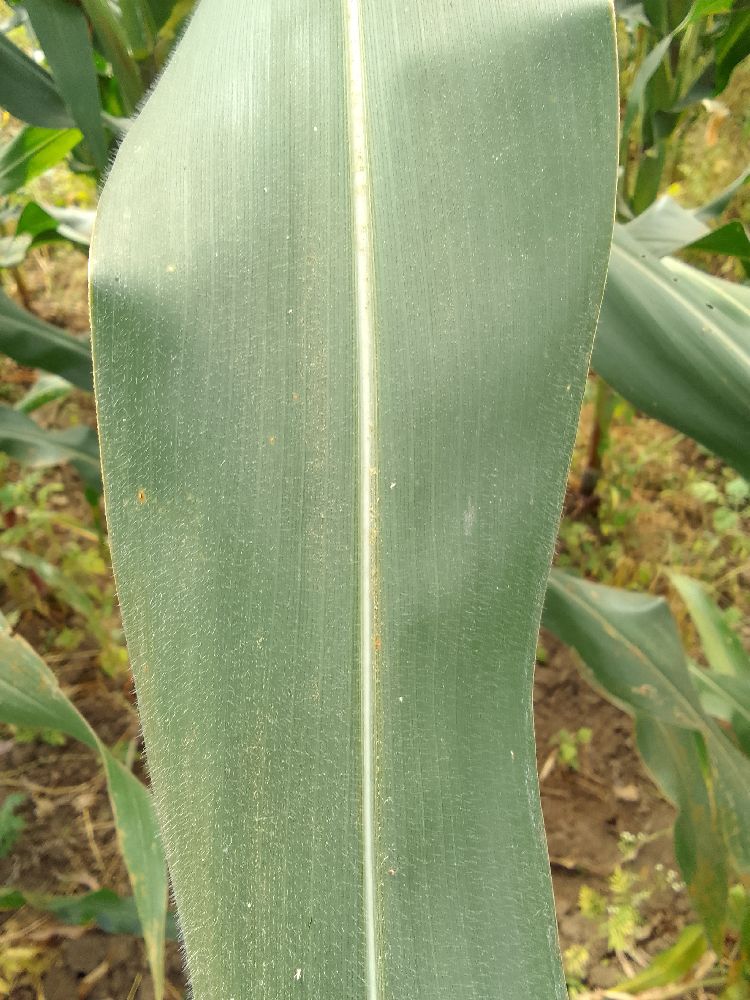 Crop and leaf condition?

maize, healthy
